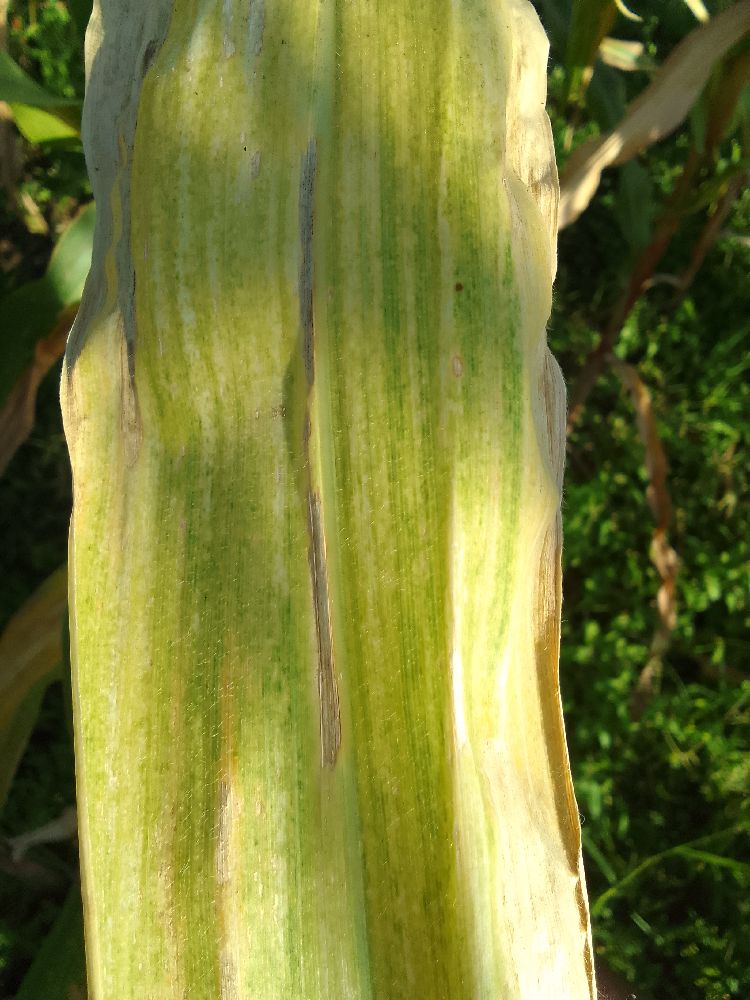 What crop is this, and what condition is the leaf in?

maize, maize lethal necrosis
